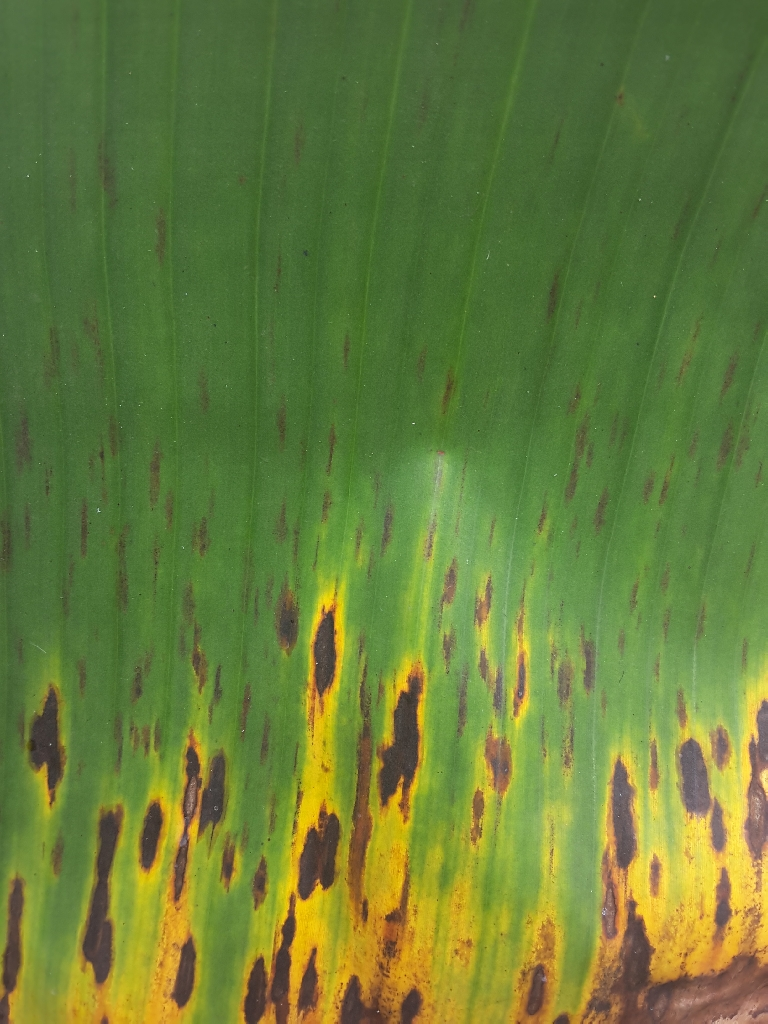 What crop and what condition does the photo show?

banana, black sigatoka
